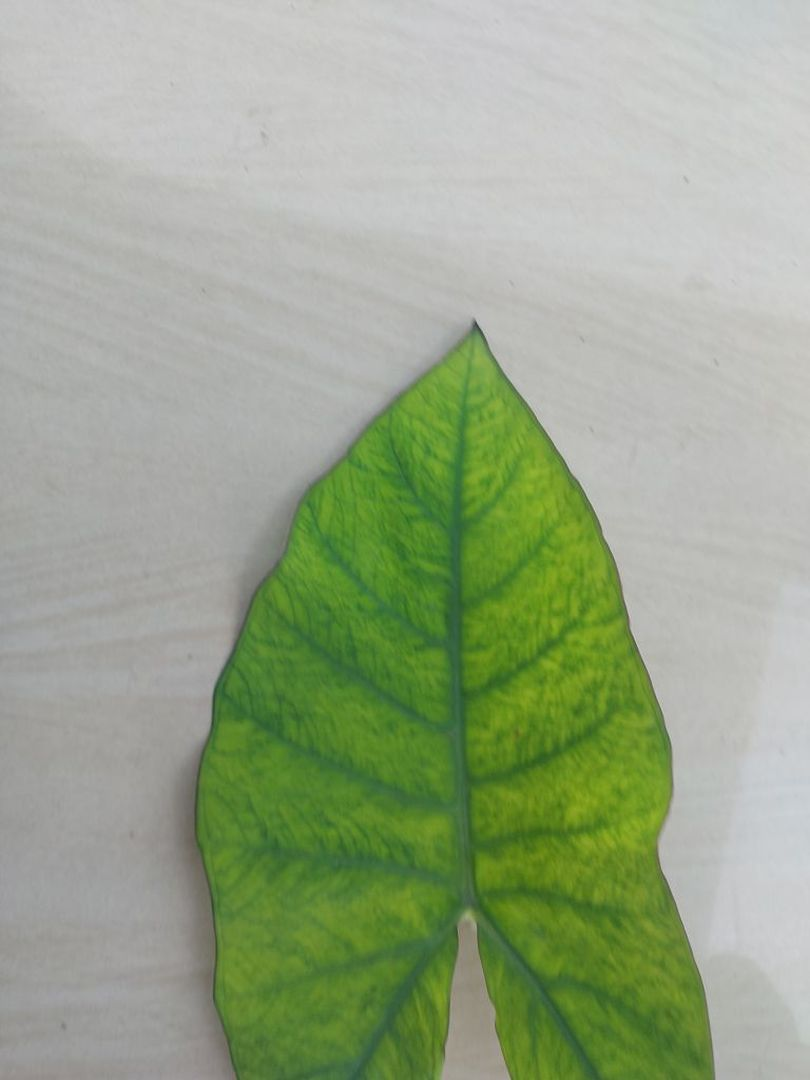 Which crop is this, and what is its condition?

taro, mosaic
